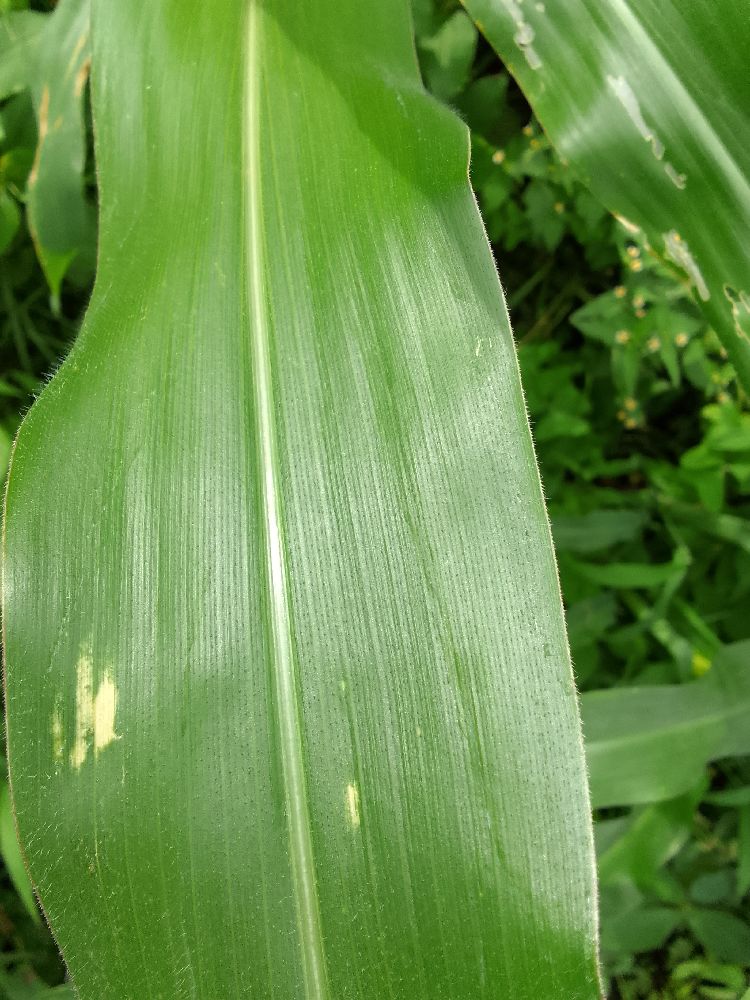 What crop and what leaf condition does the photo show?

maize, healthy
